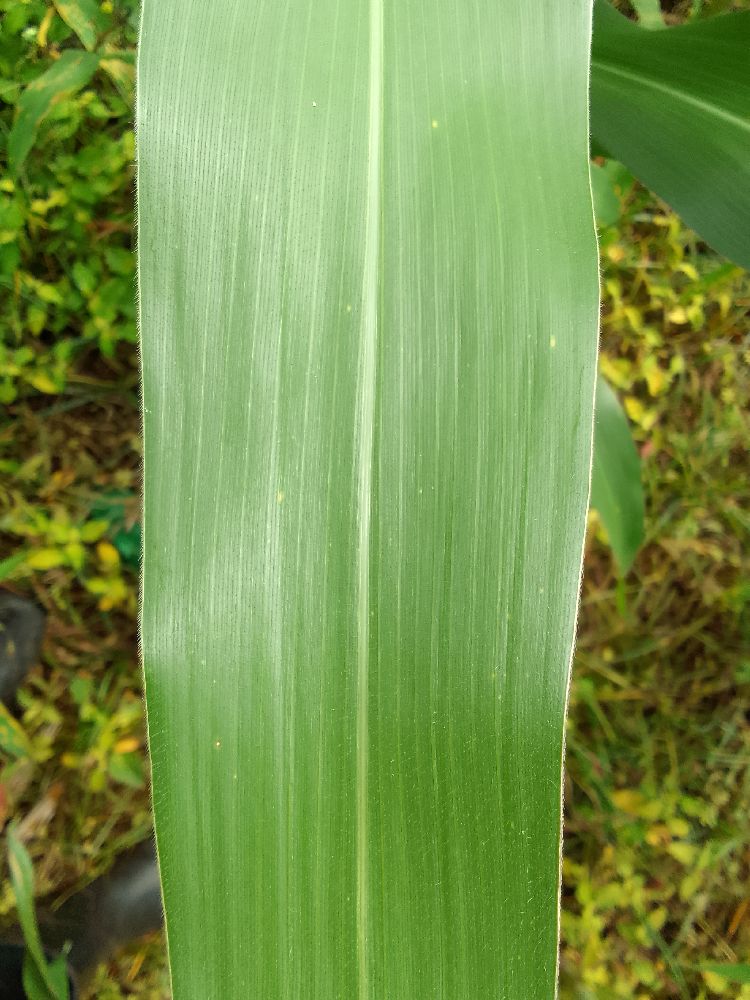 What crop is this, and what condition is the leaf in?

maize, healthy
